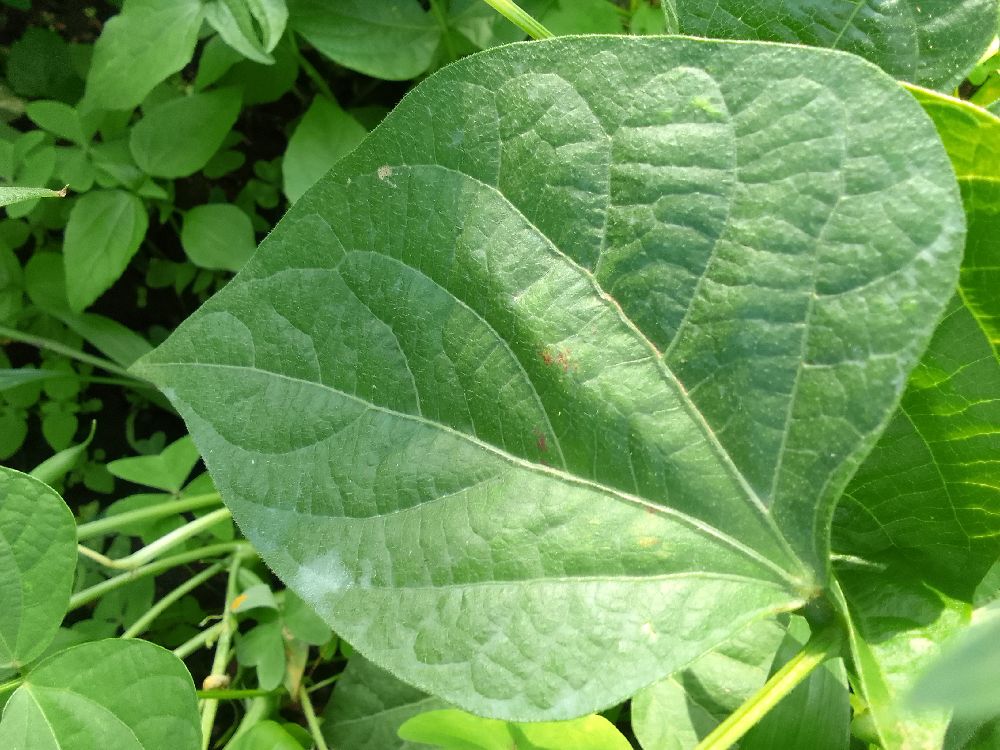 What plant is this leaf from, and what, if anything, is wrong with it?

common bean, healthy
